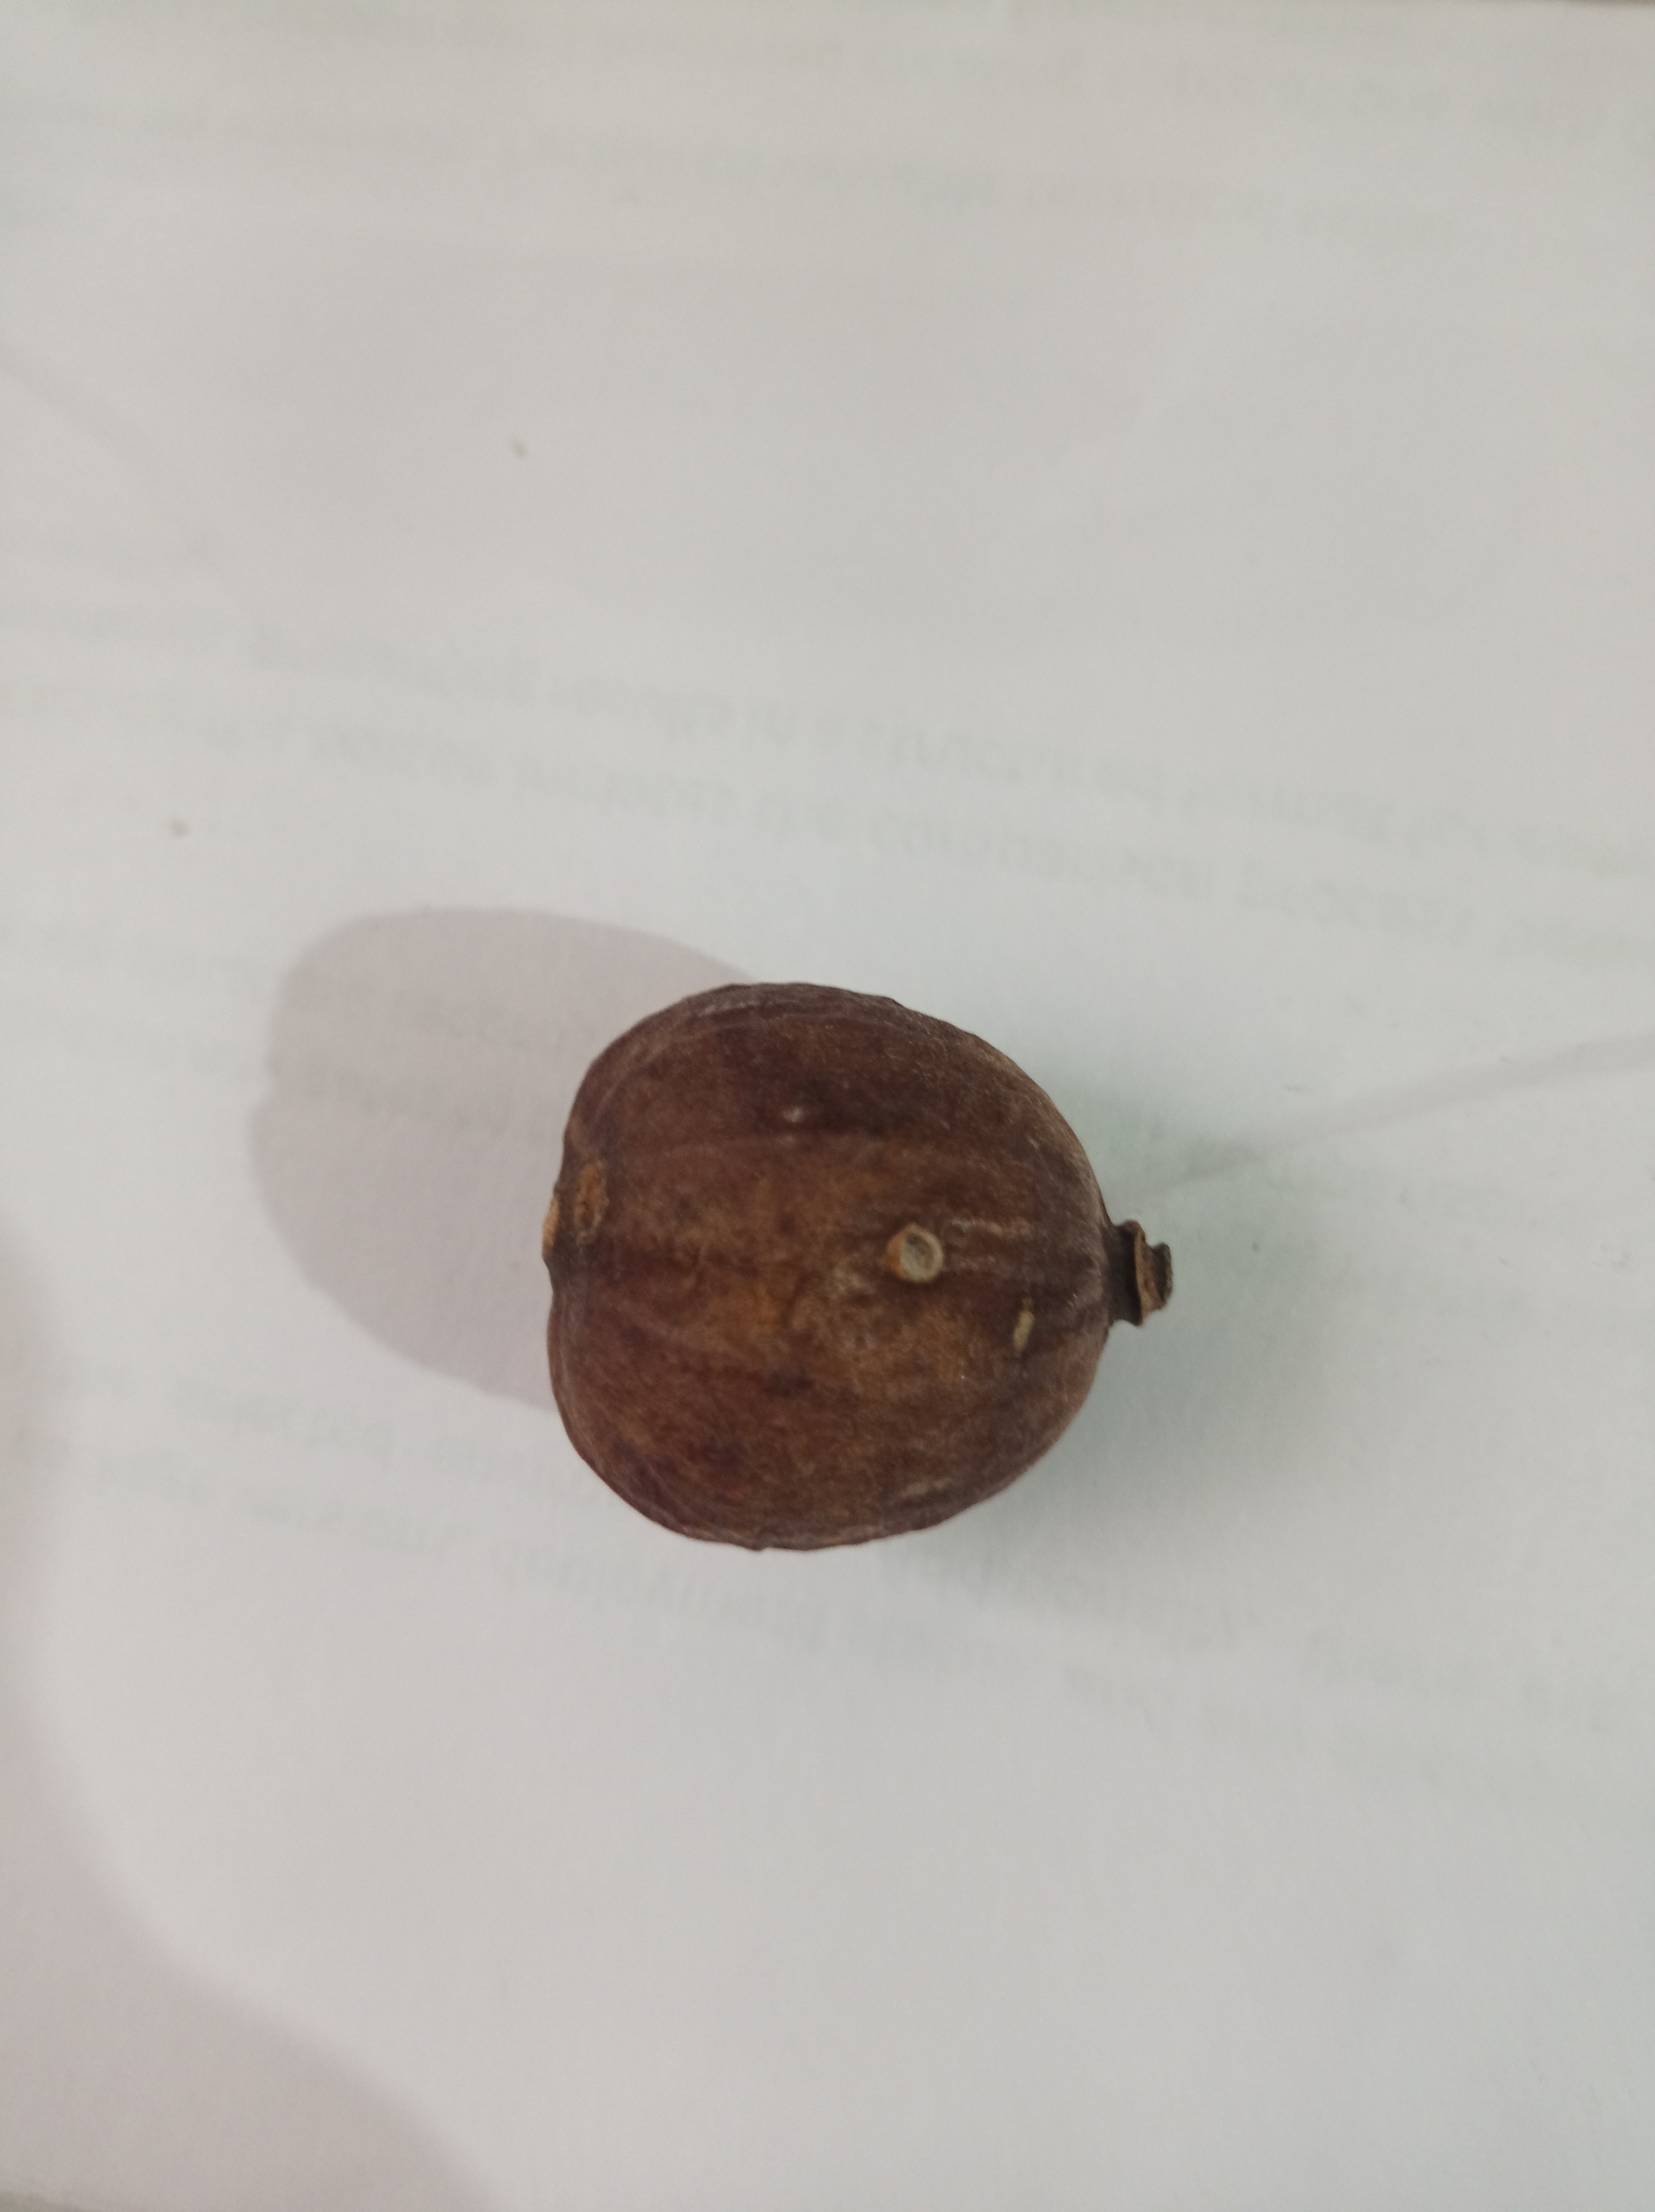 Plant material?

madanphal
